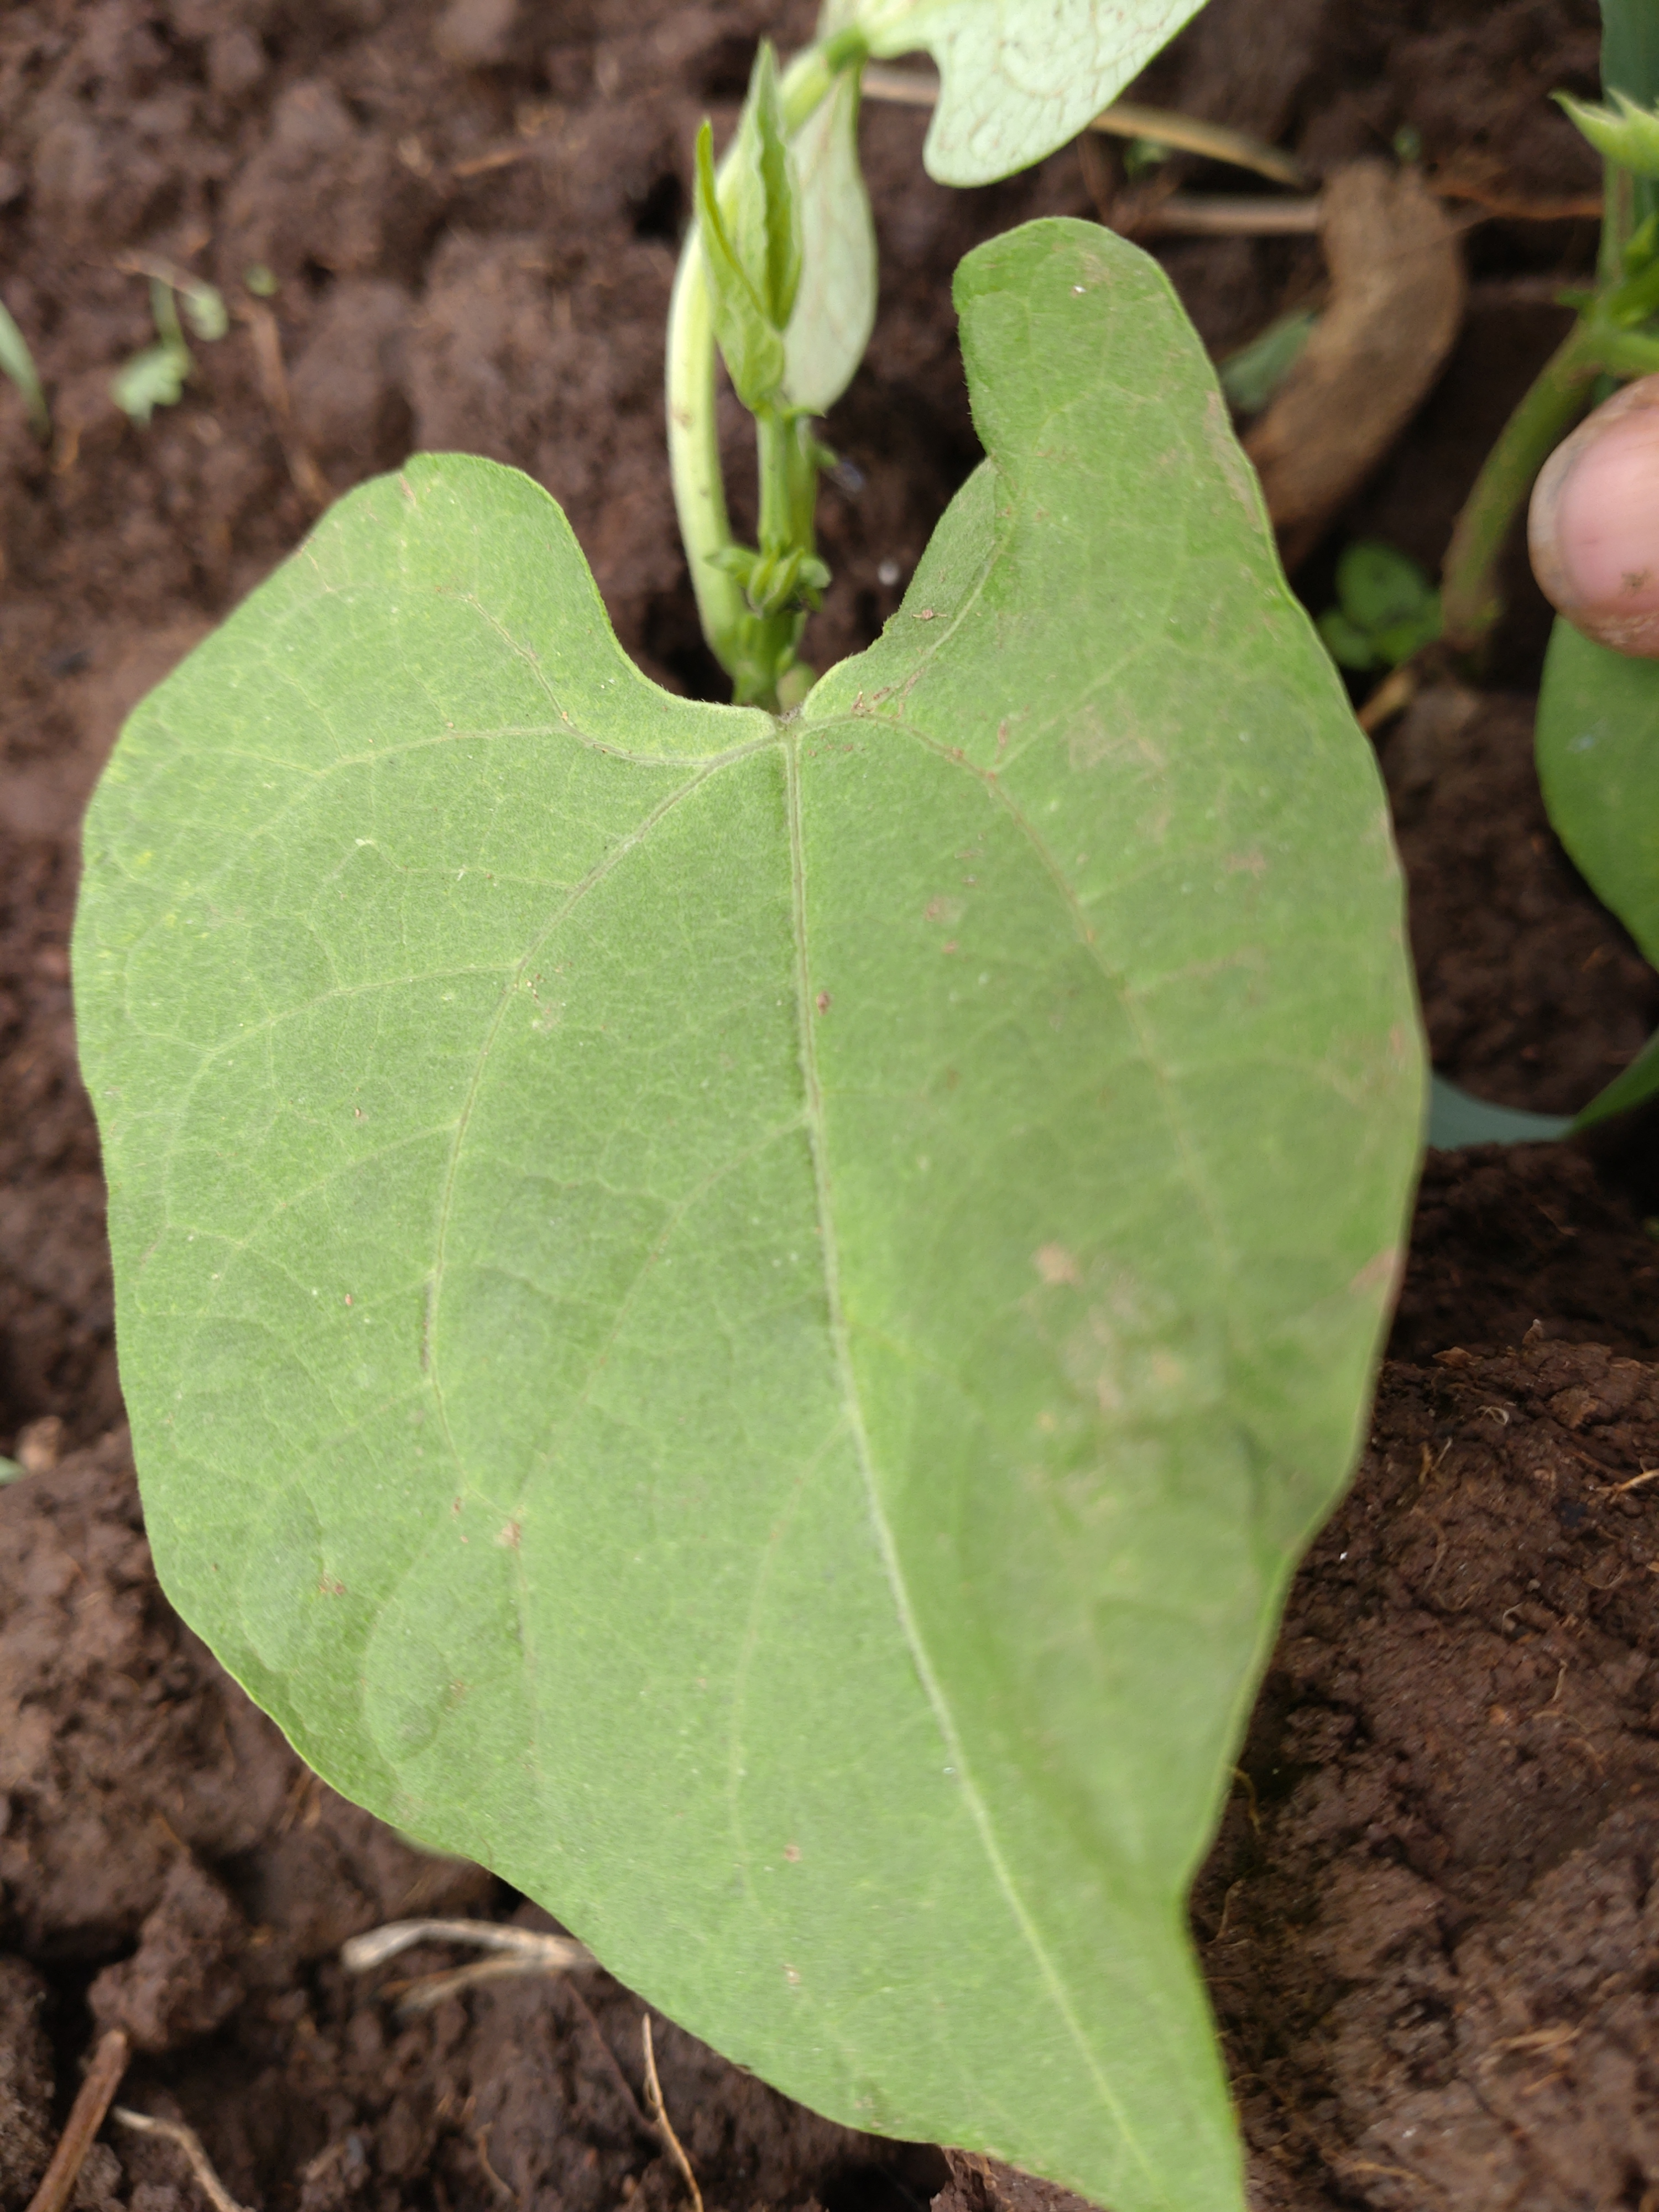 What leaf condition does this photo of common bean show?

healthy
